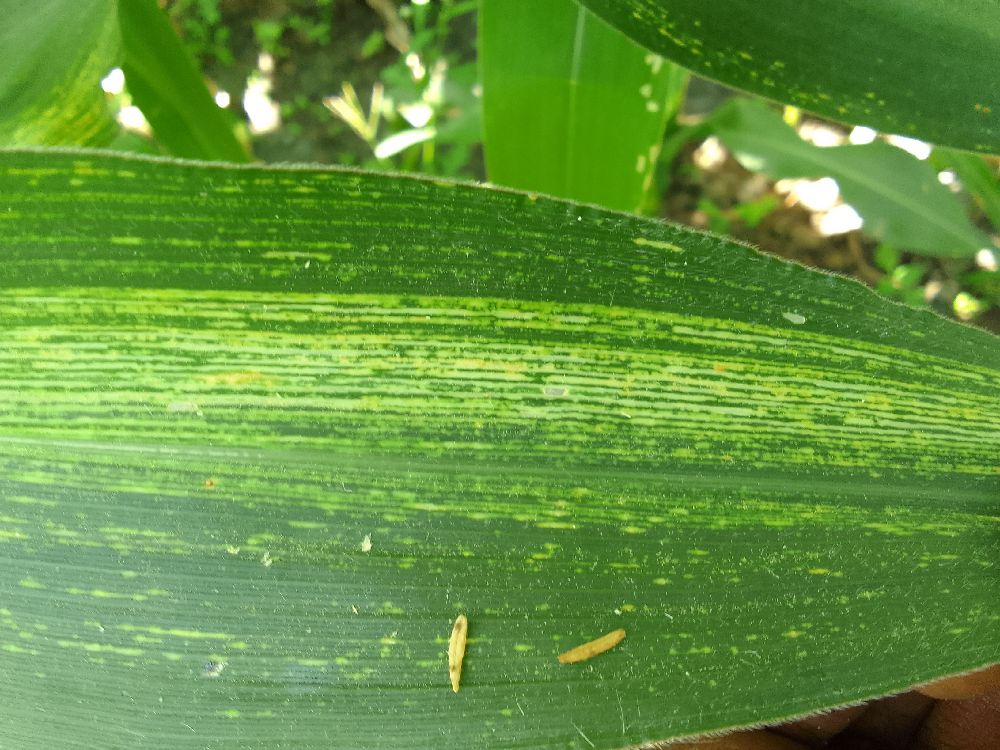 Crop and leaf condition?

maize, maize streak virus
